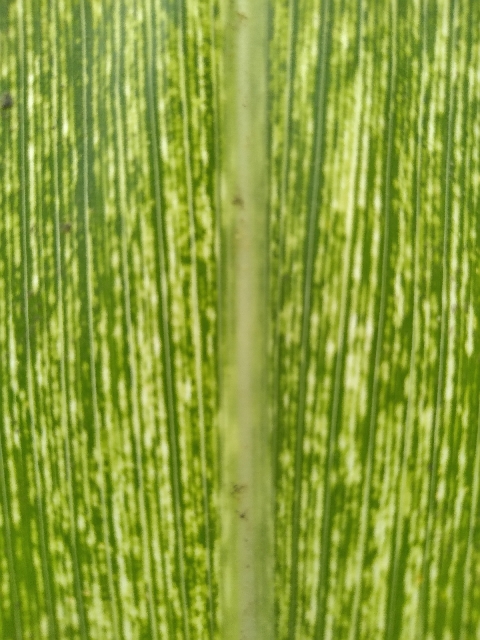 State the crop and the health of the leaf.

maize, maize streak virus
